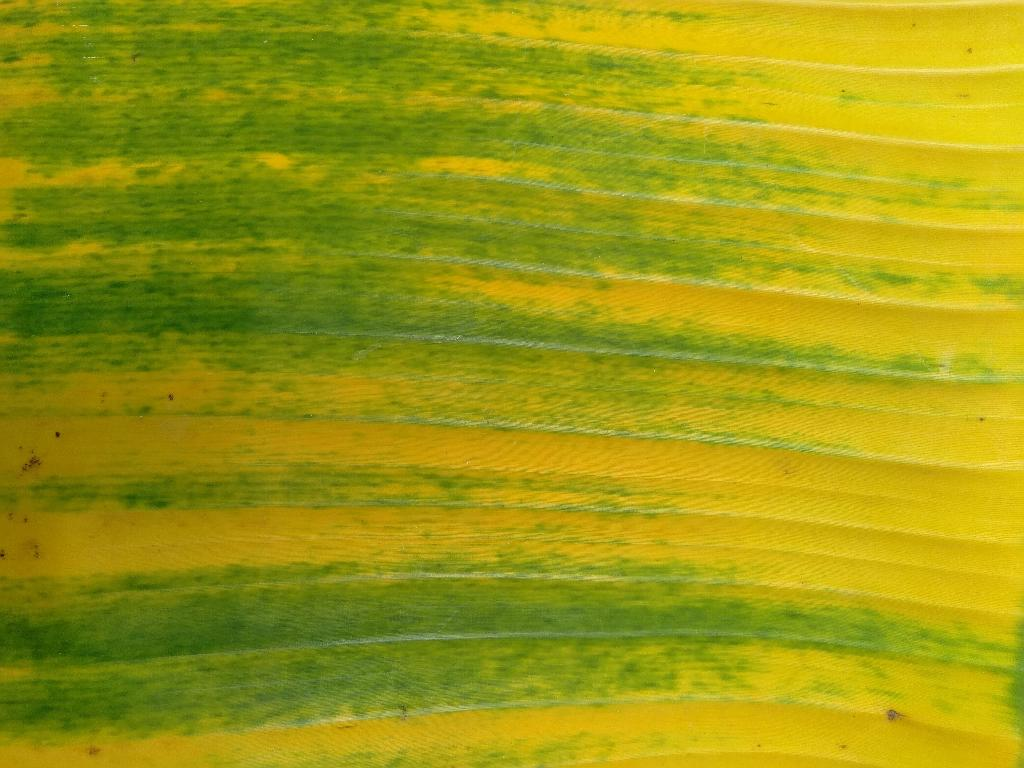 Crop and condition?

banana, fusarium wilt race 1
